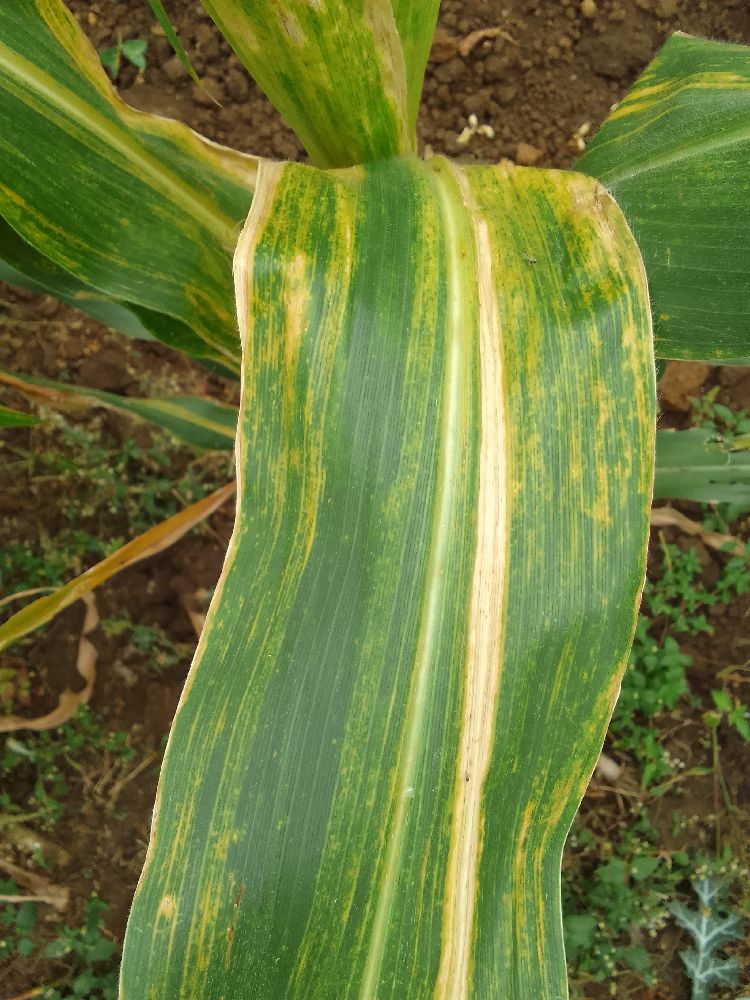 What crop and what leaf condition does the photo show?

maize, maize lethal necrosis
